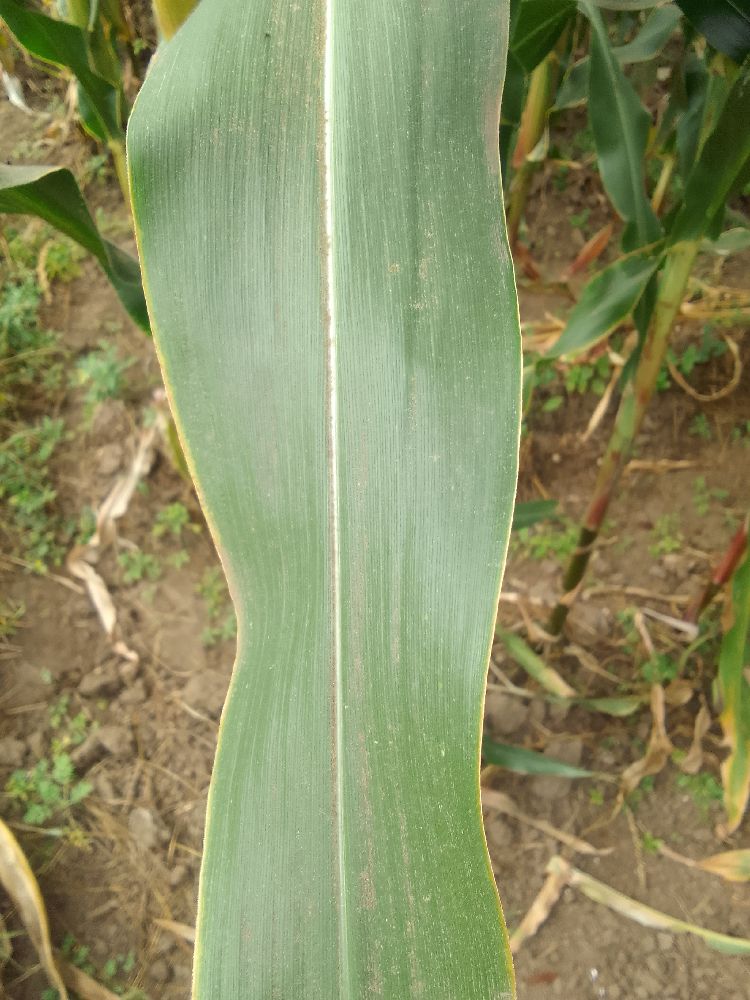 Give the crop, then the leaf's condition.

maize, healthy
